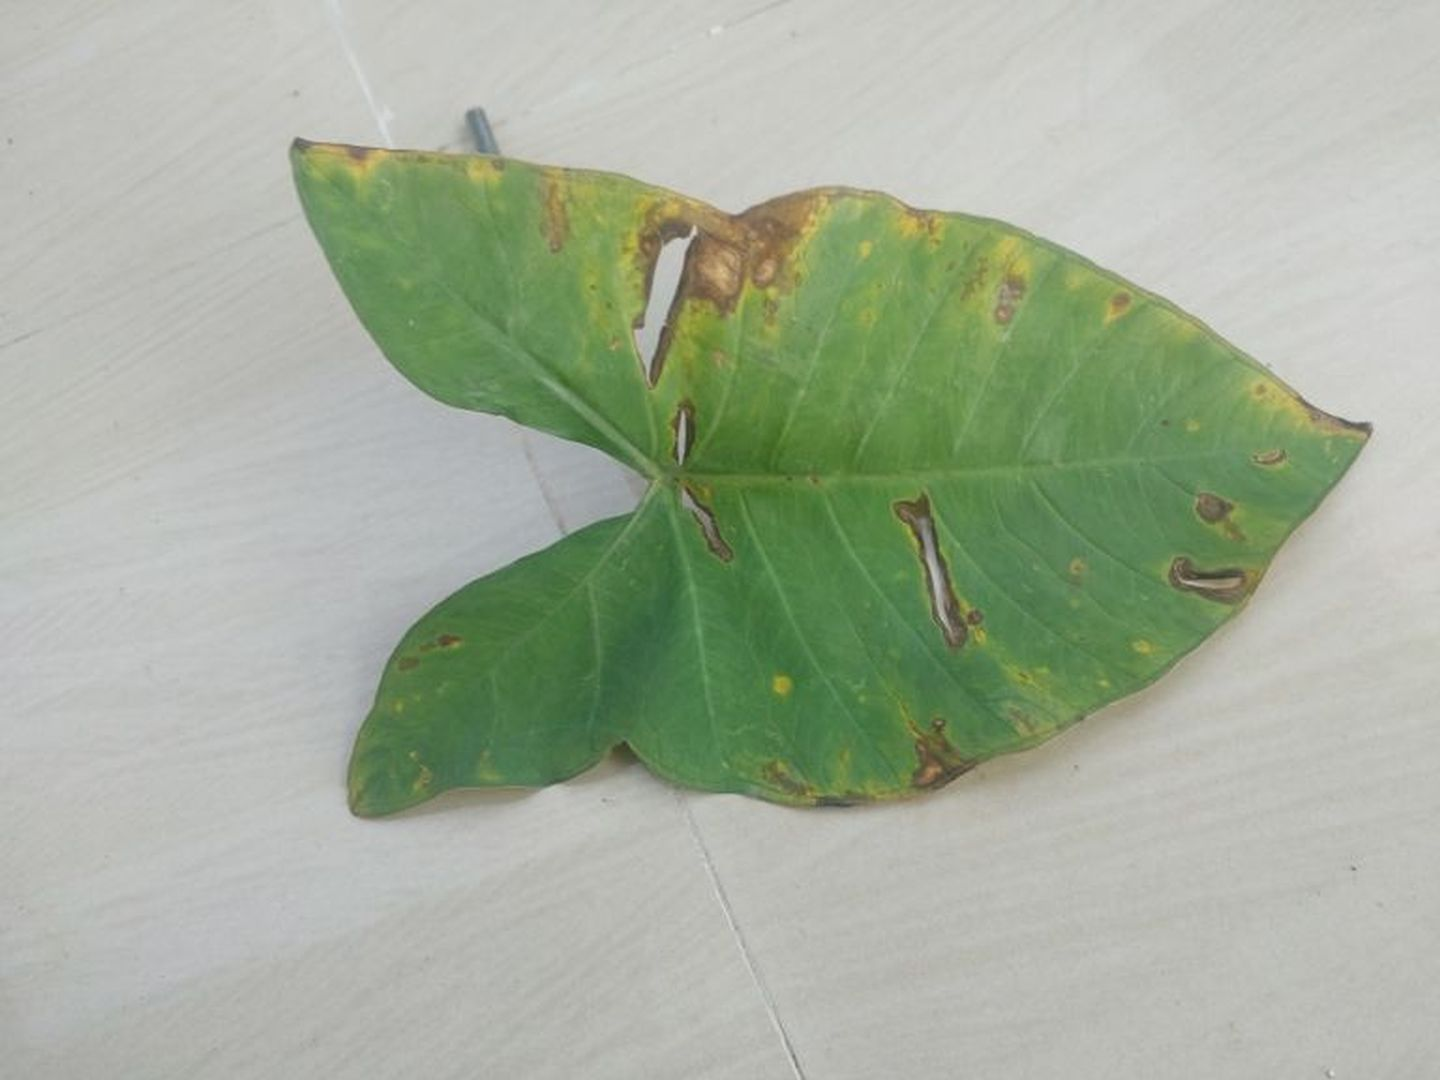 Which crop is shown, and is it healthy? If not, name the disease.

taro, leaf blight
